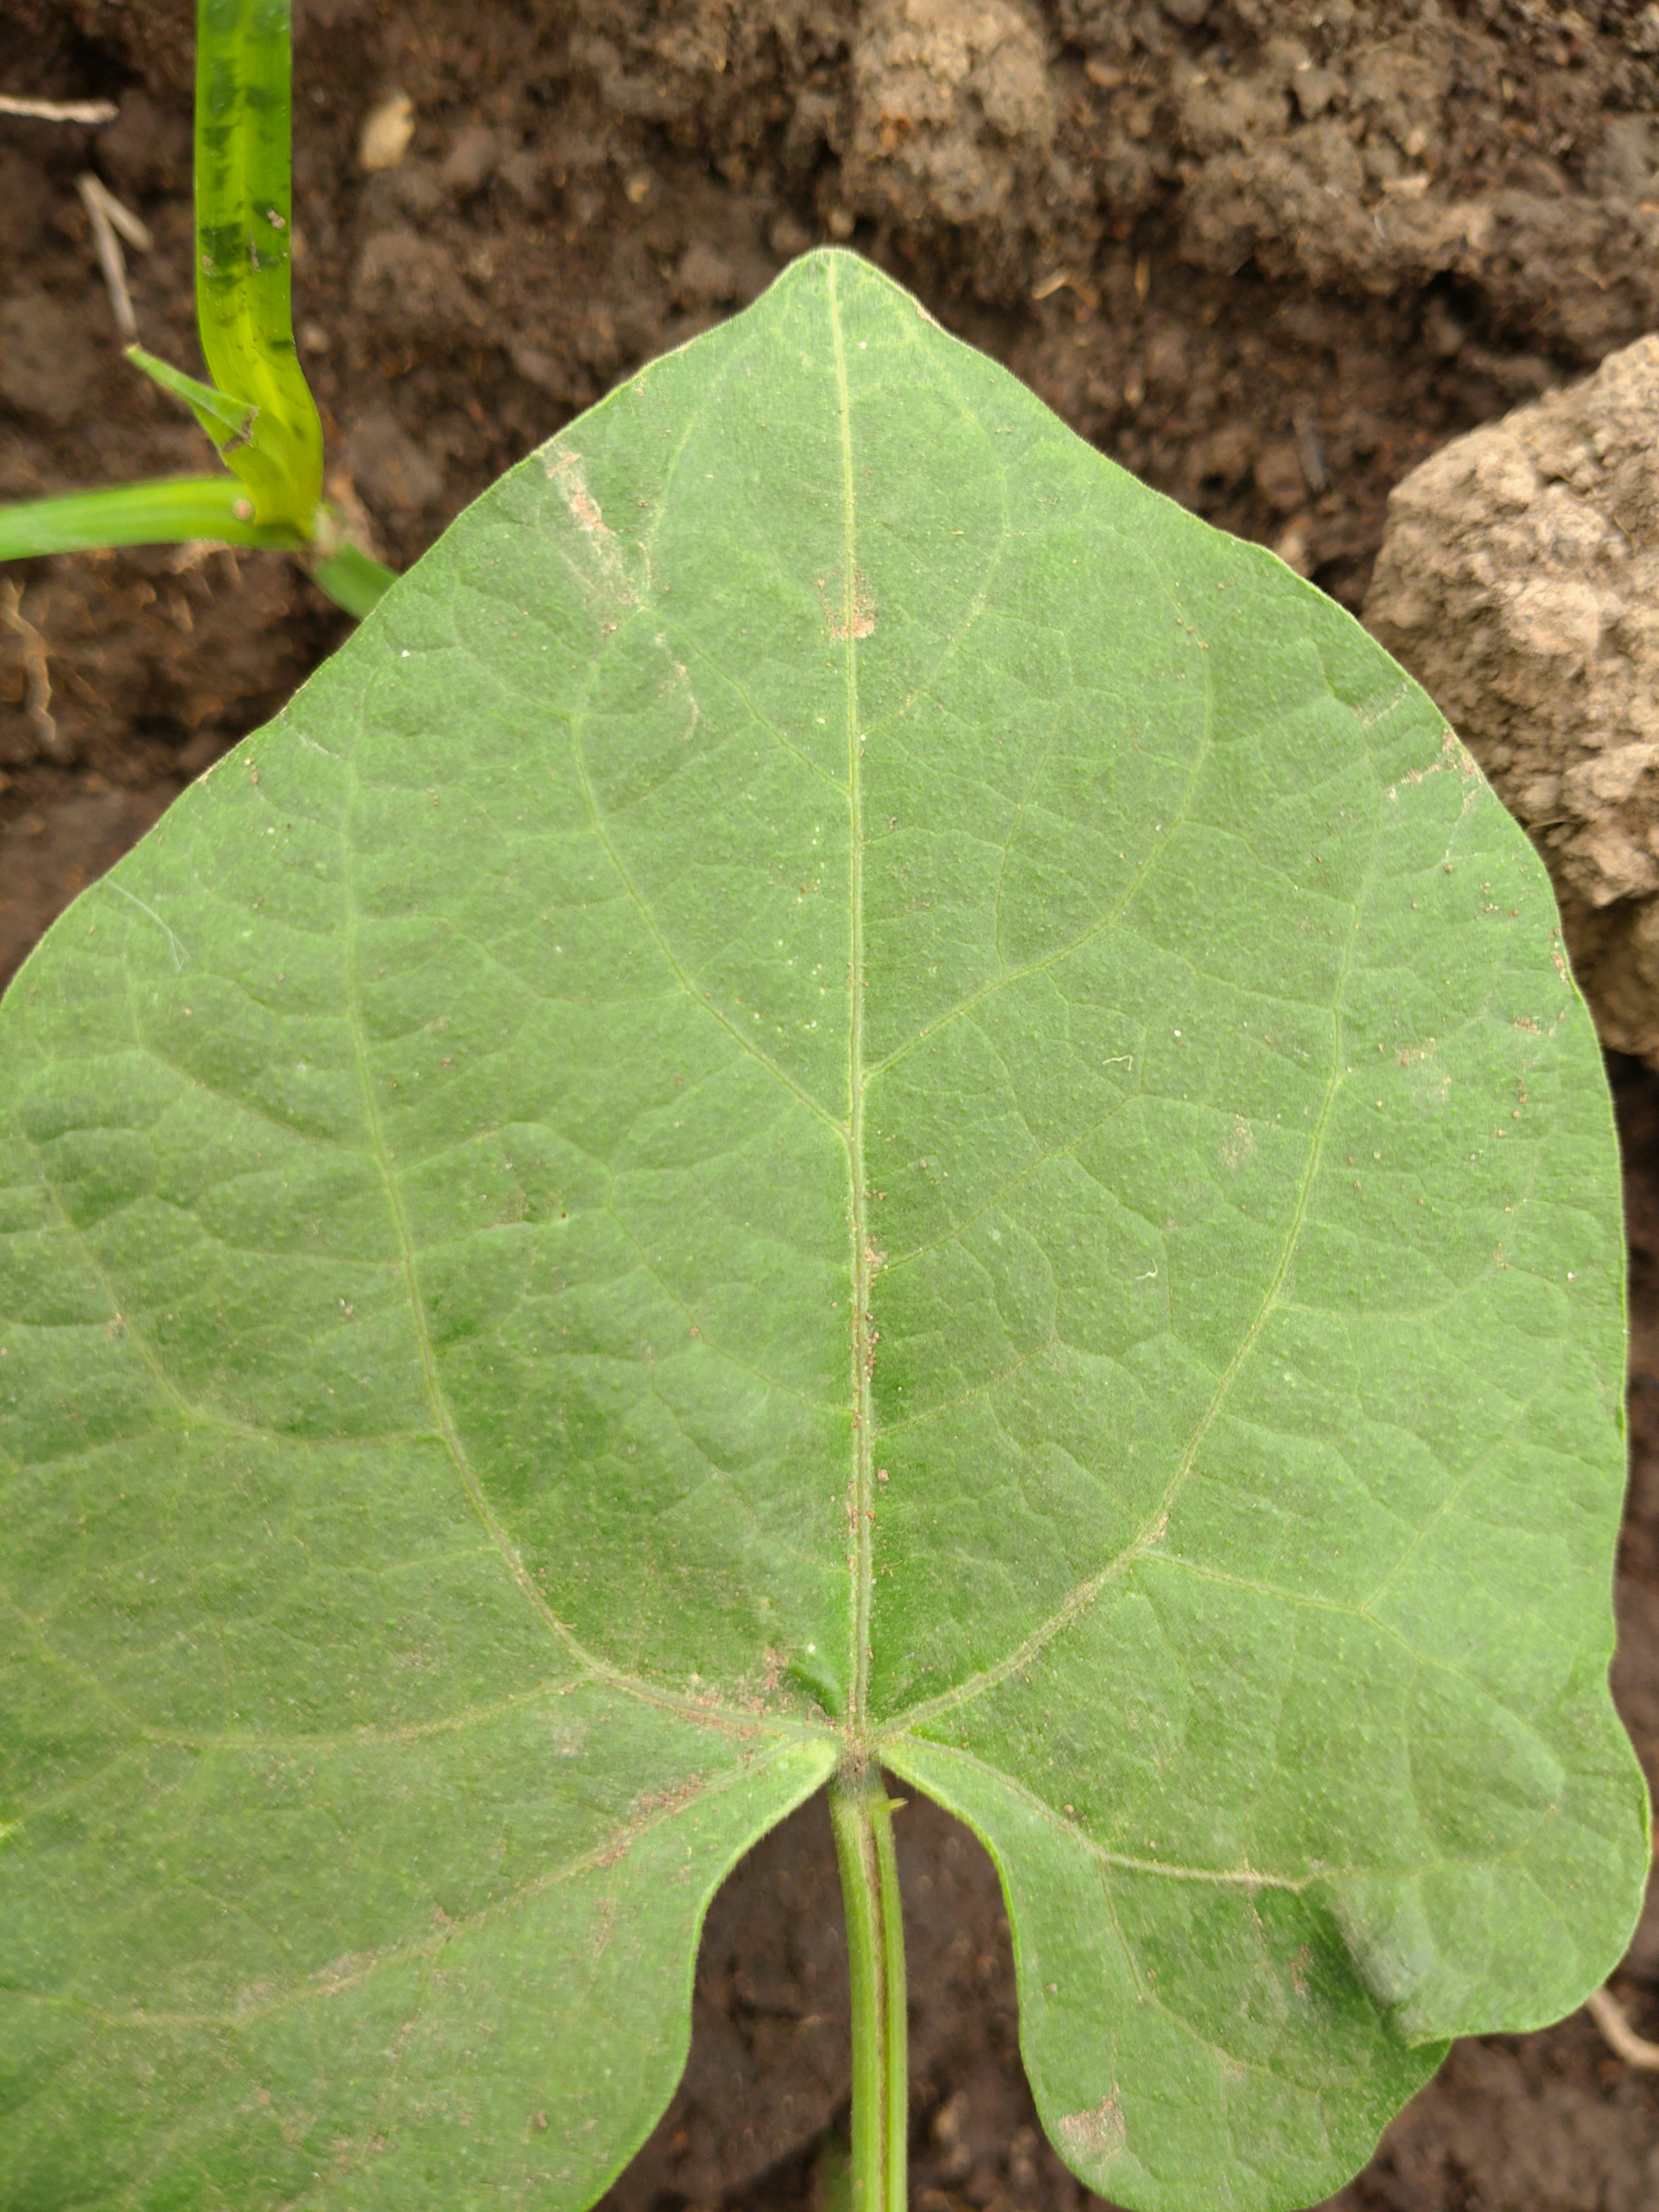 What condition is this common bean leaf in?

healthy
